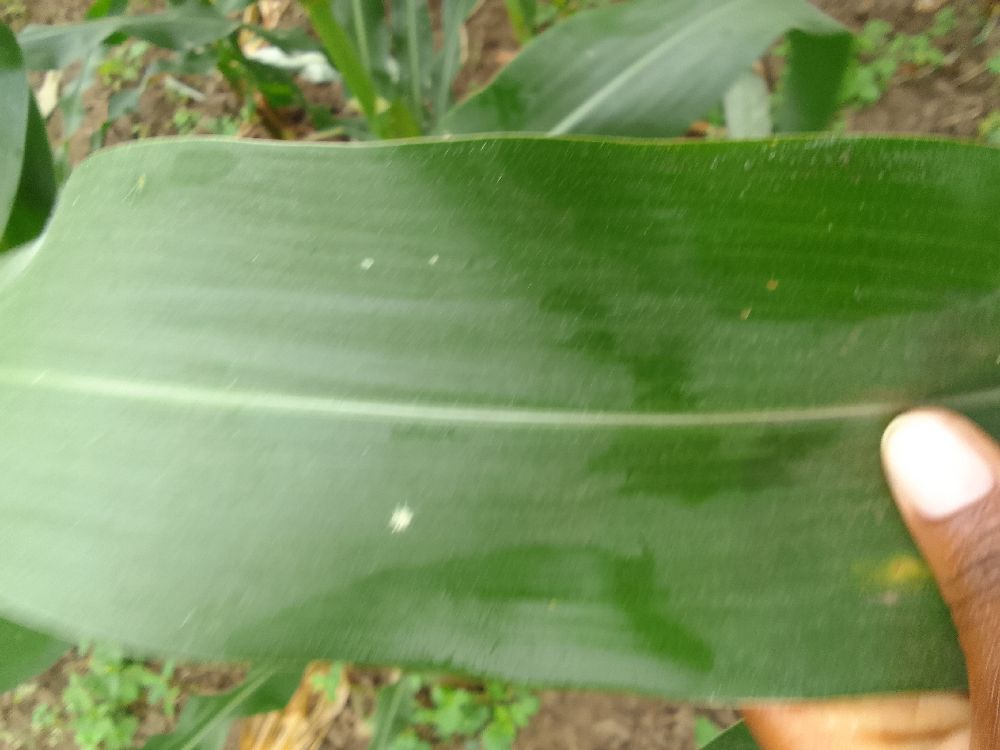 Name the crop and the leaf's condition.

maize, healthy
